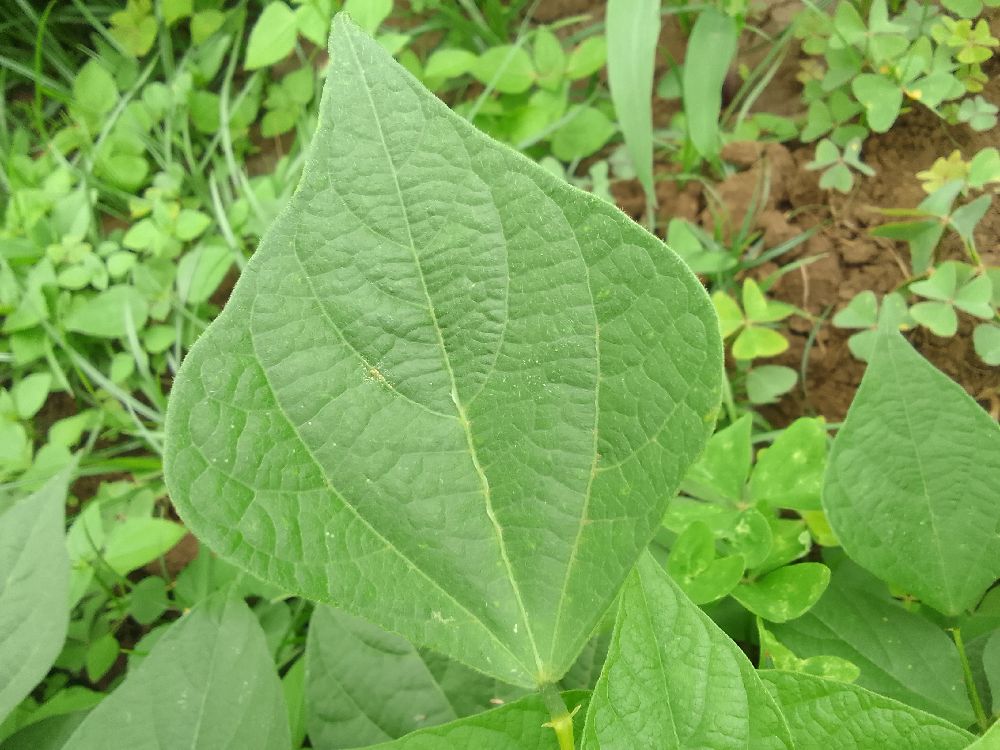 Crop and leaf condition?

common bean, healthy
